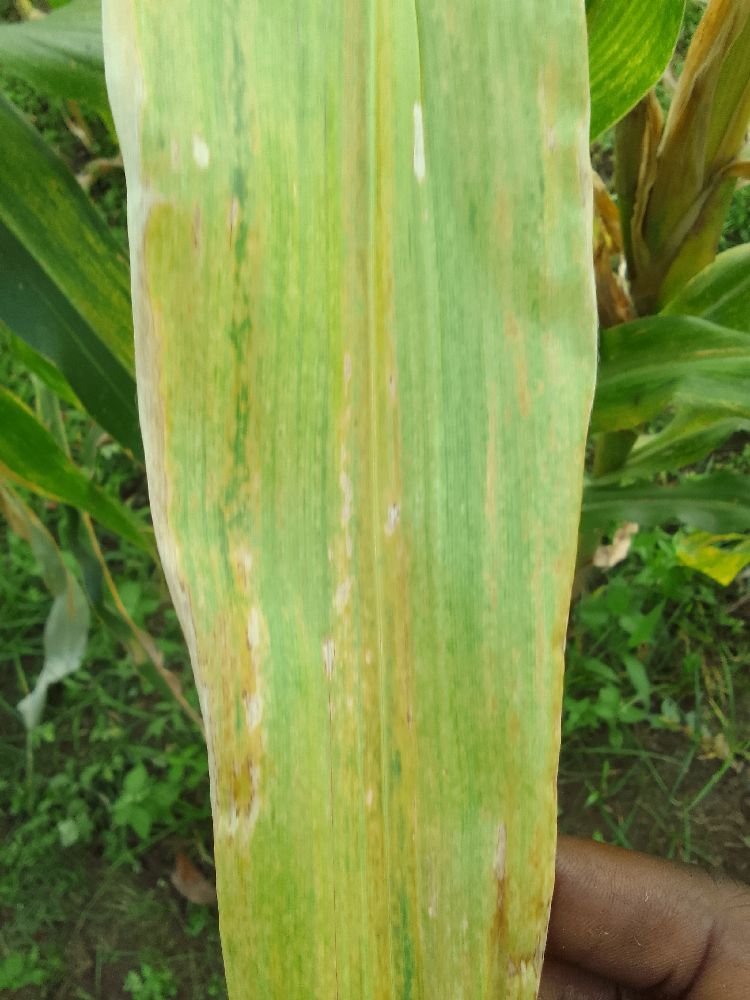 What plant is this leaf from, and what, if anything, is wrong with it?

maize, maize lethal necrosis
